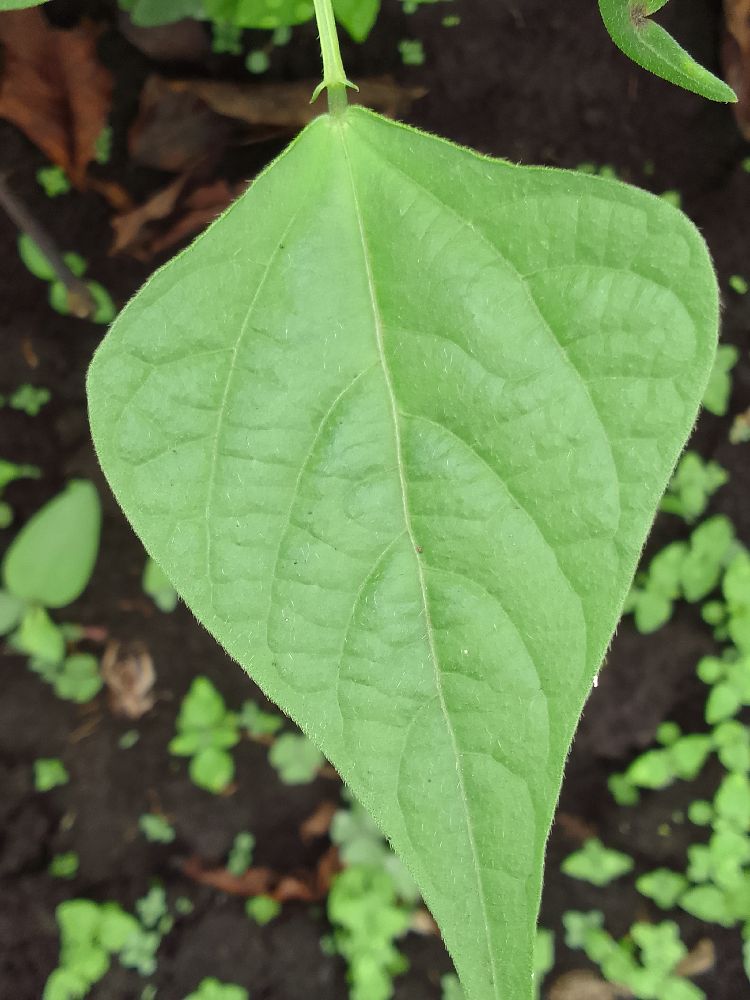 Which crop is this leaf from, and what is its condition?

common bean, healthy
